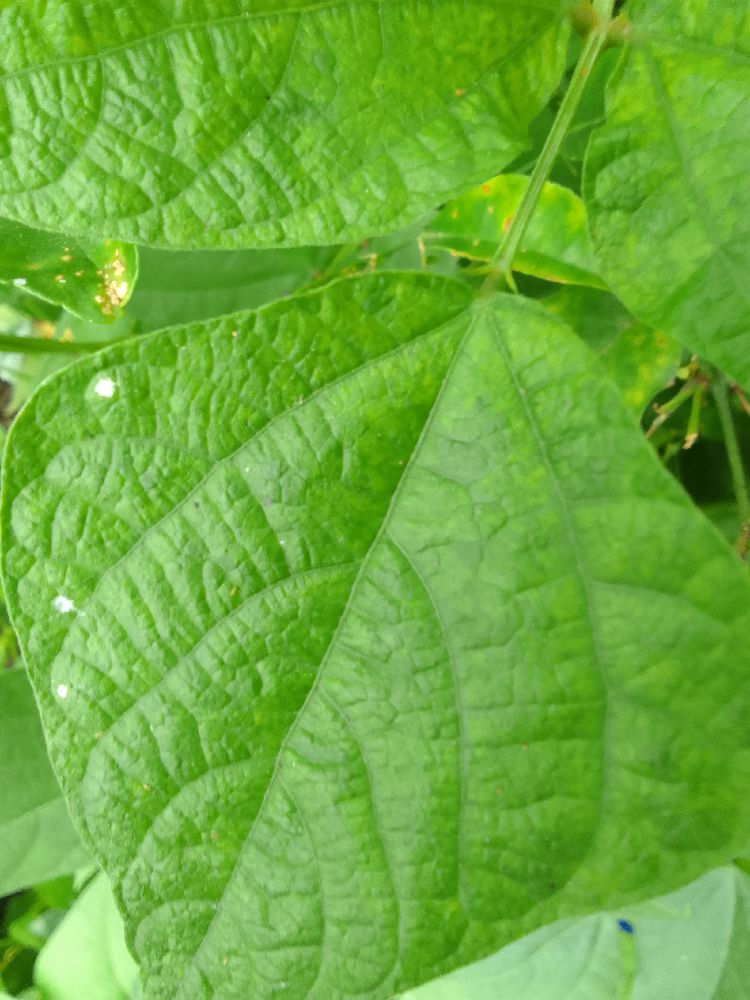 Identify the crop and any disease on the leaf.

common bean, healthy
